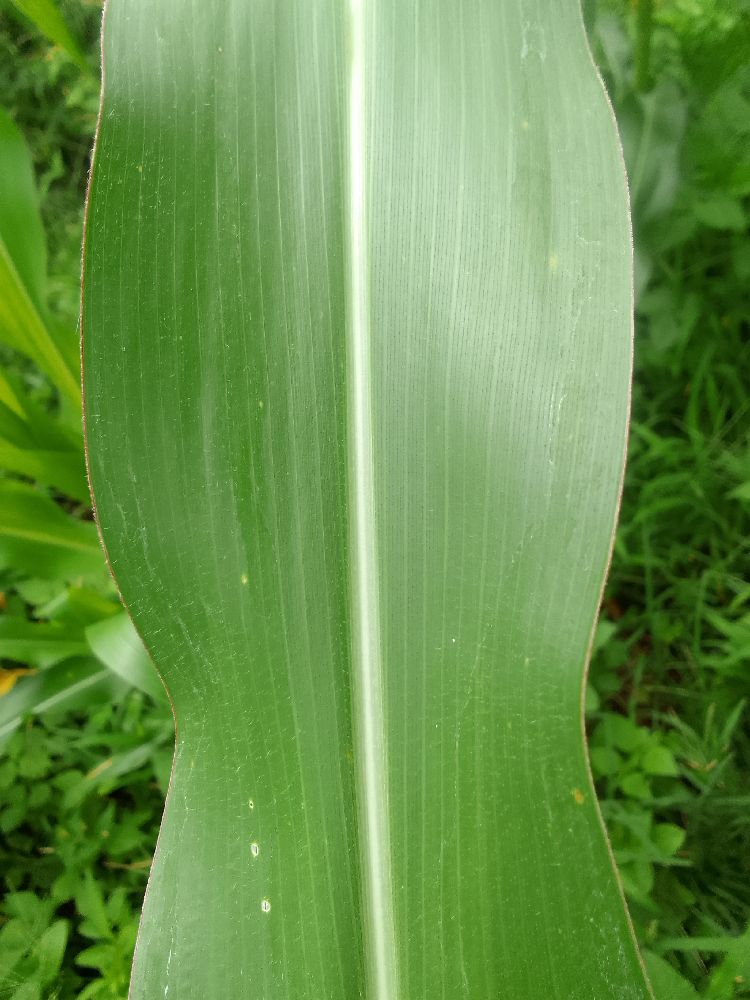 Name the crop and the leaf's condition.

maize, healthy
